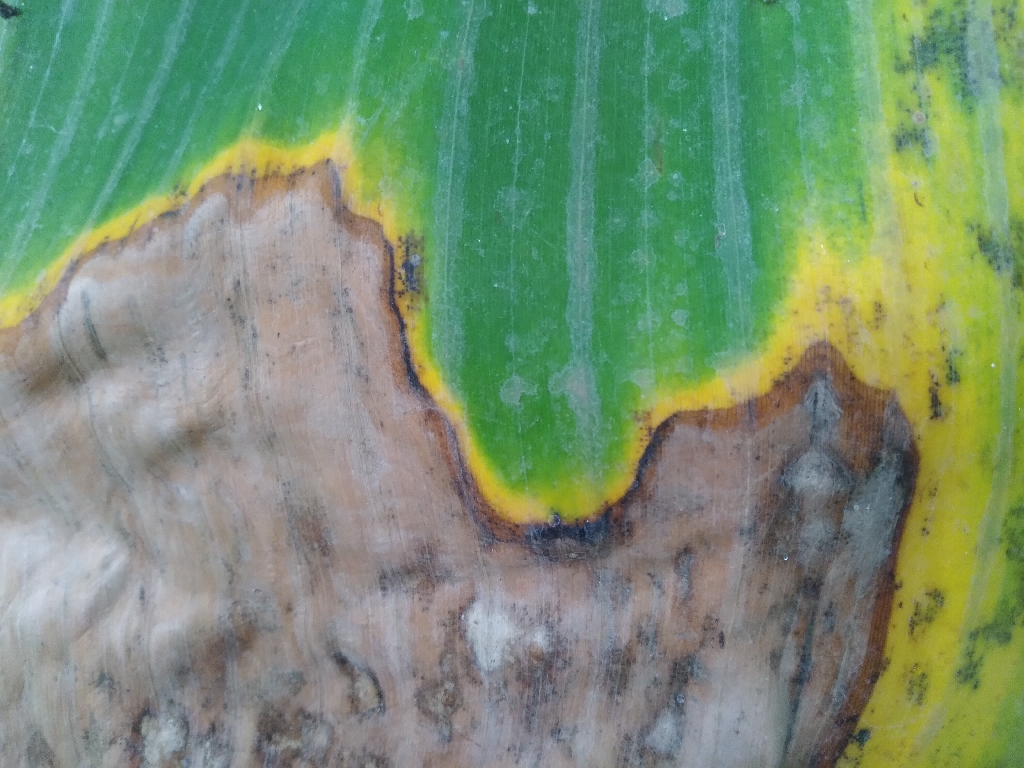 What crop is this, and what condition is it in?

banana, black sigatoka
